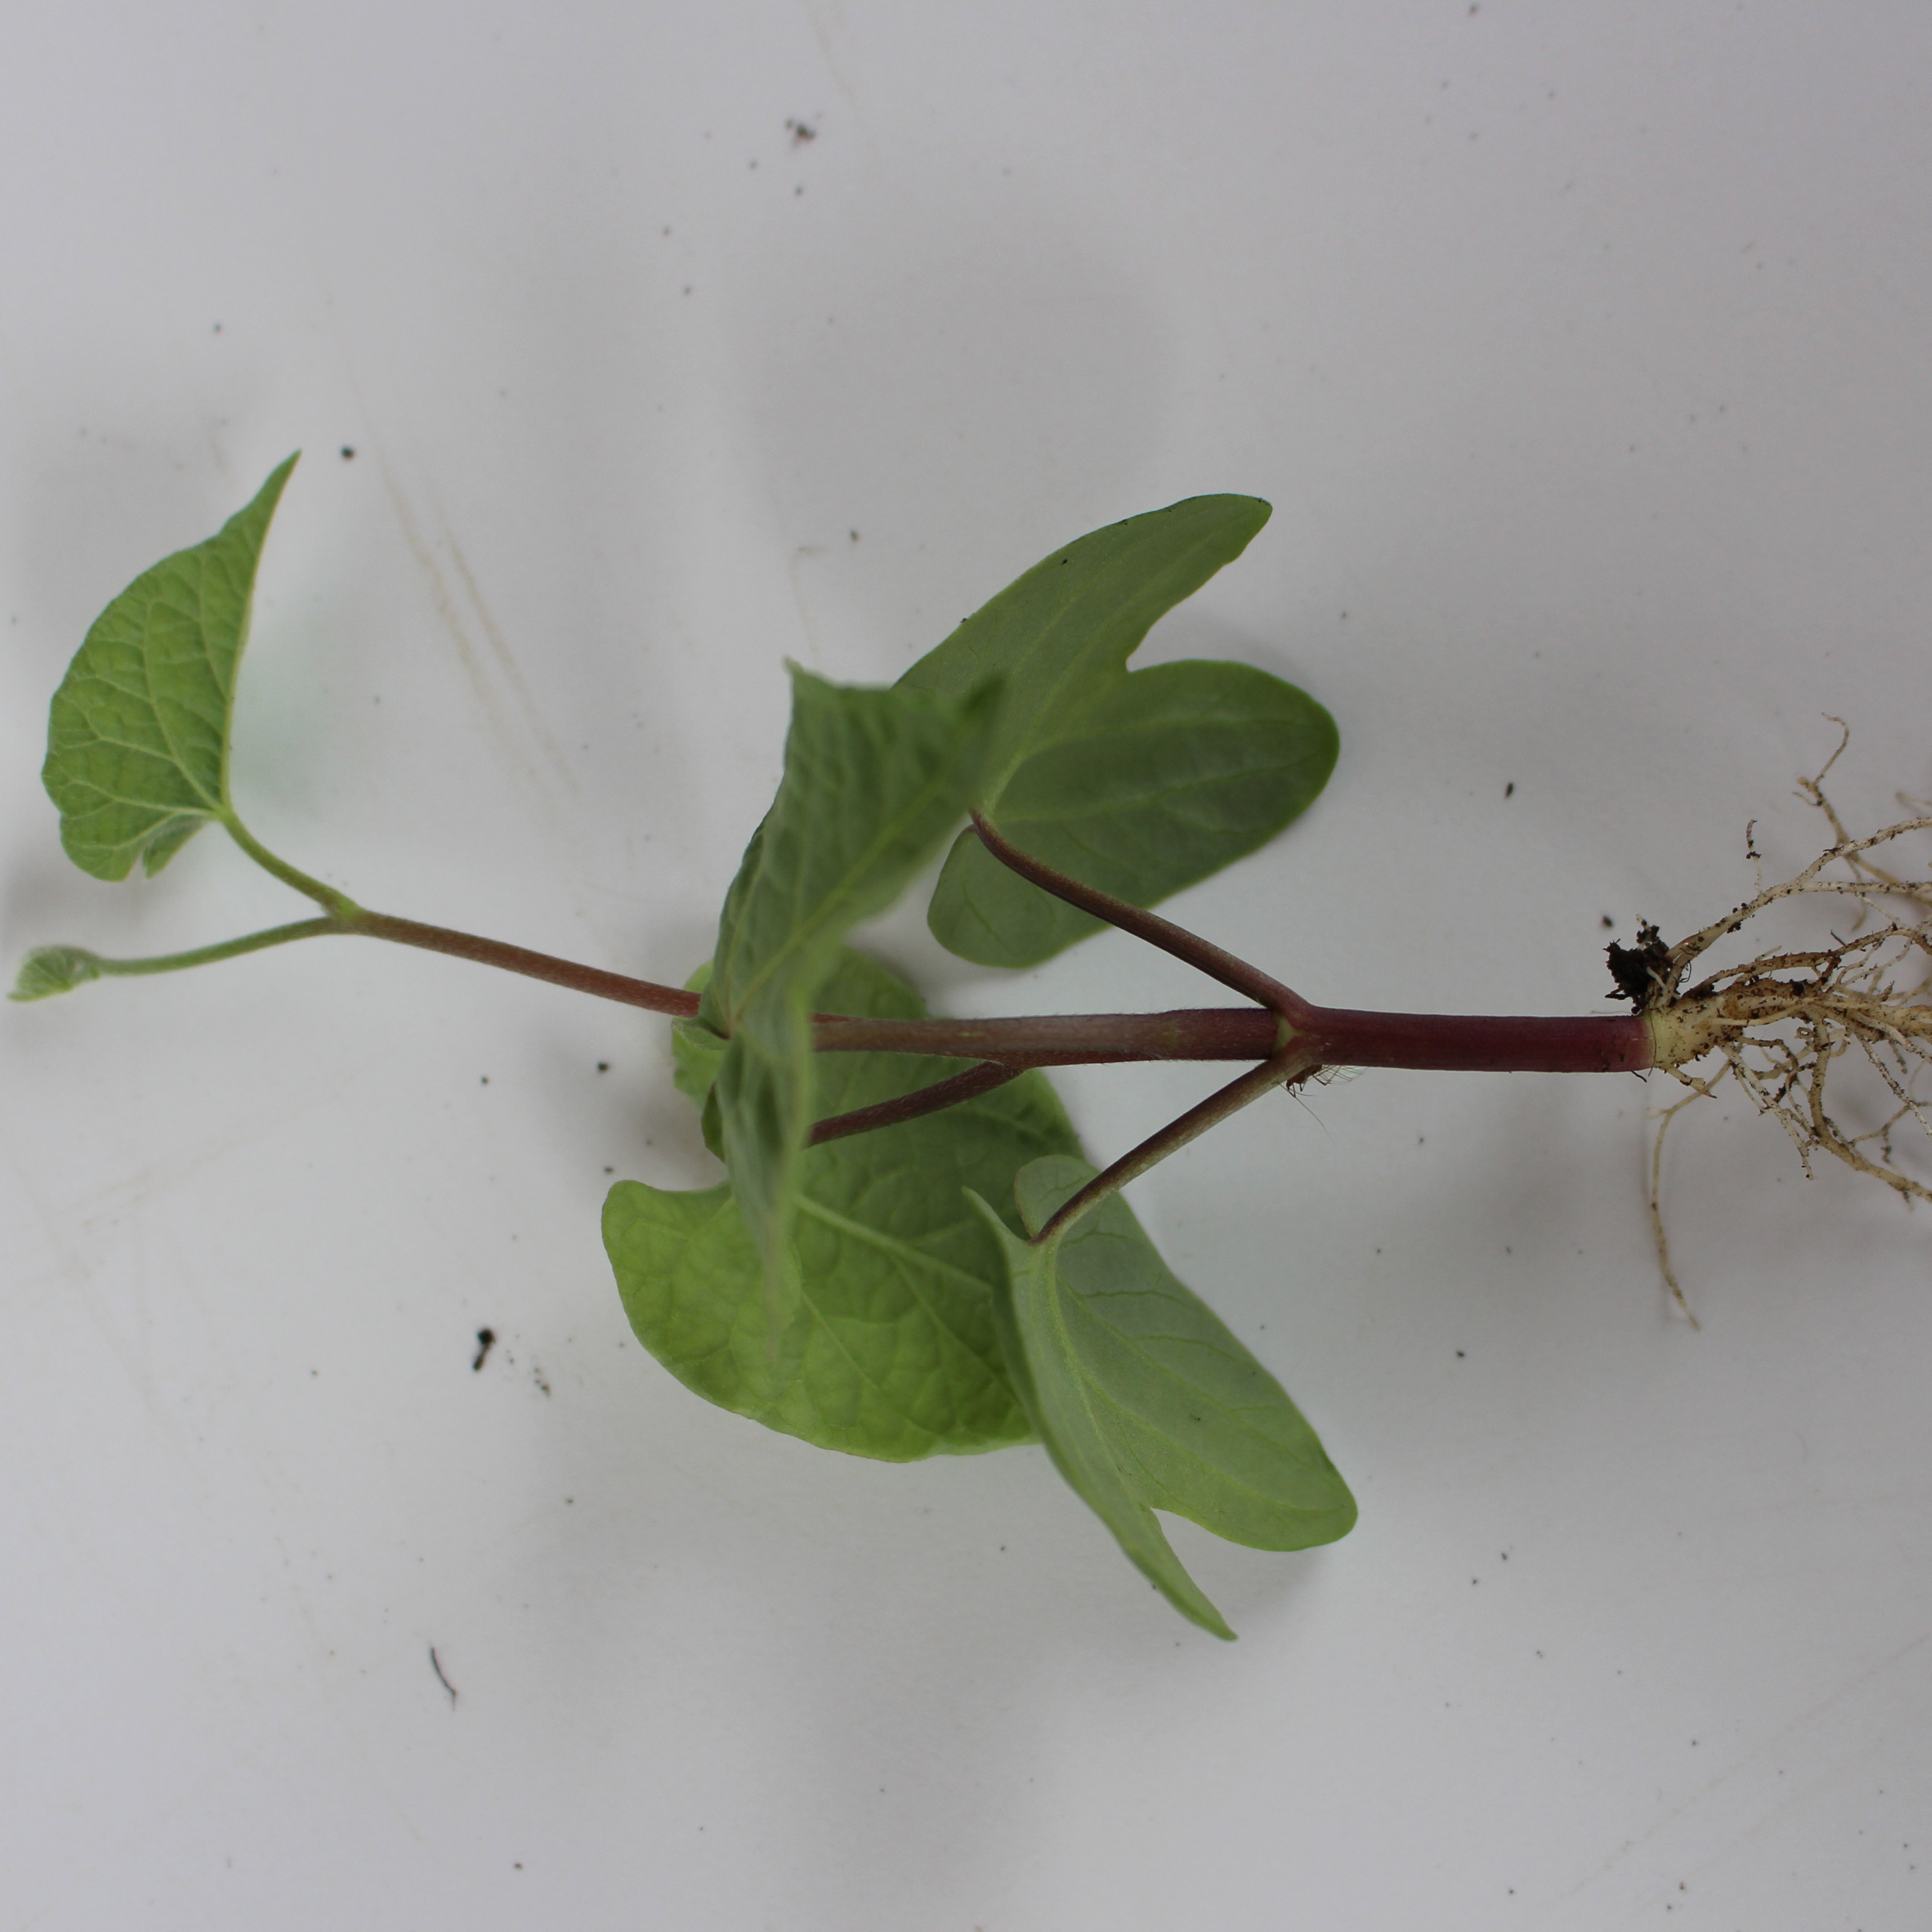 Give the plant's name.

Convolvulus arvensis
